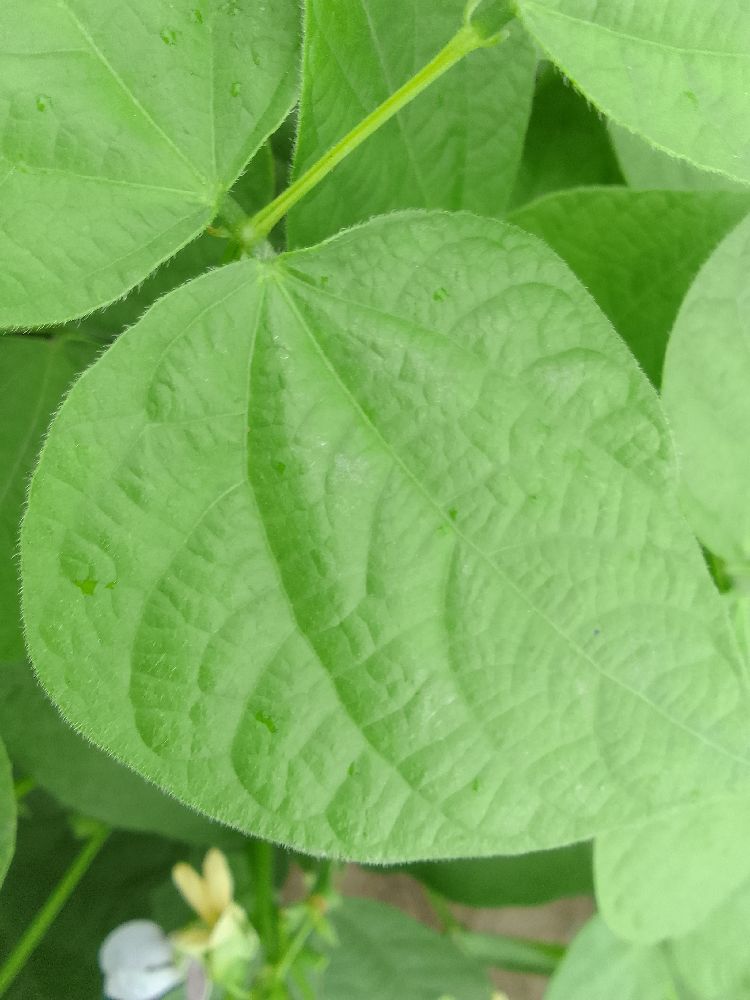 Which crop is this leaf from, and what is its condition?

common bean, healthy
